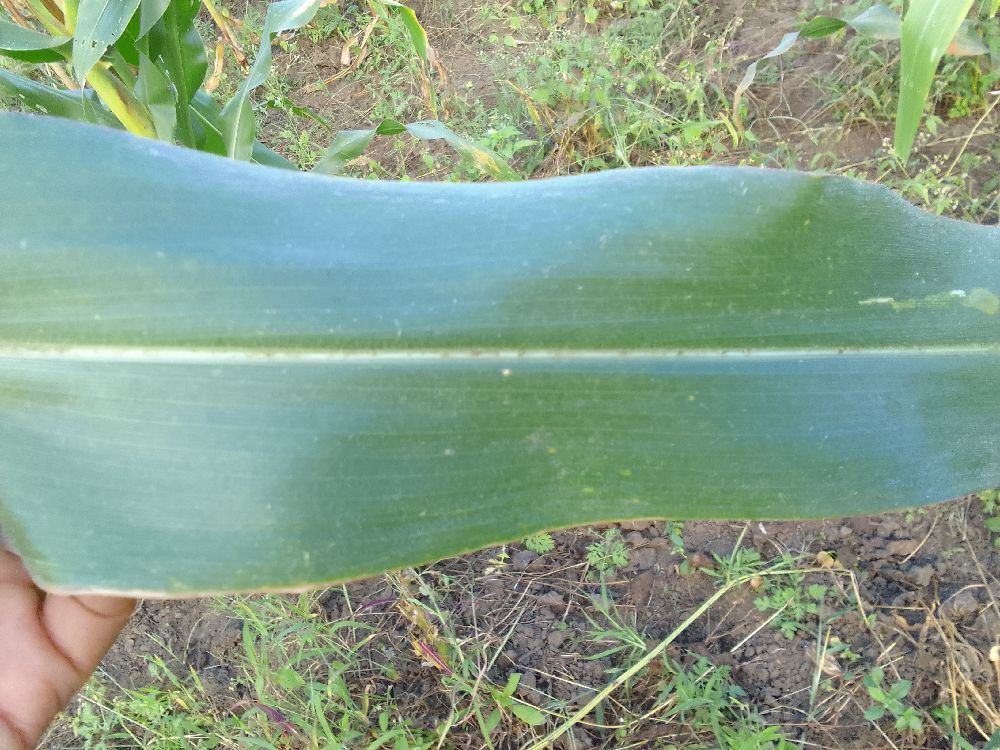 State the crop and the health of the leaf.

maize, healthy
